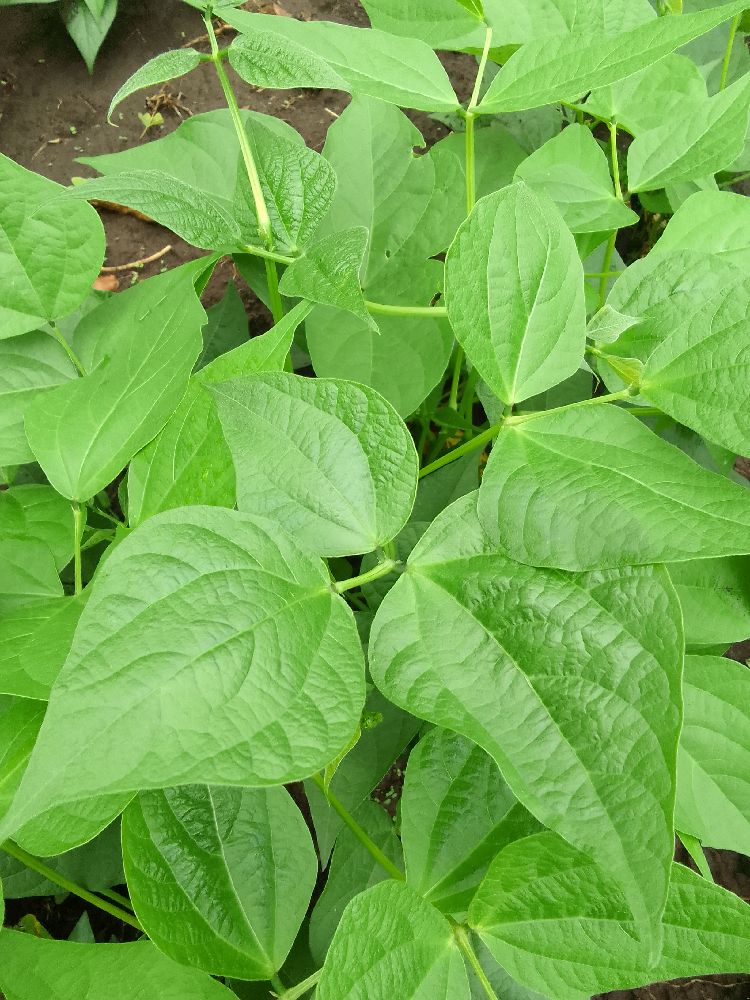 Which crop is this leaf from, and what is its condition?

common bean, healthy
